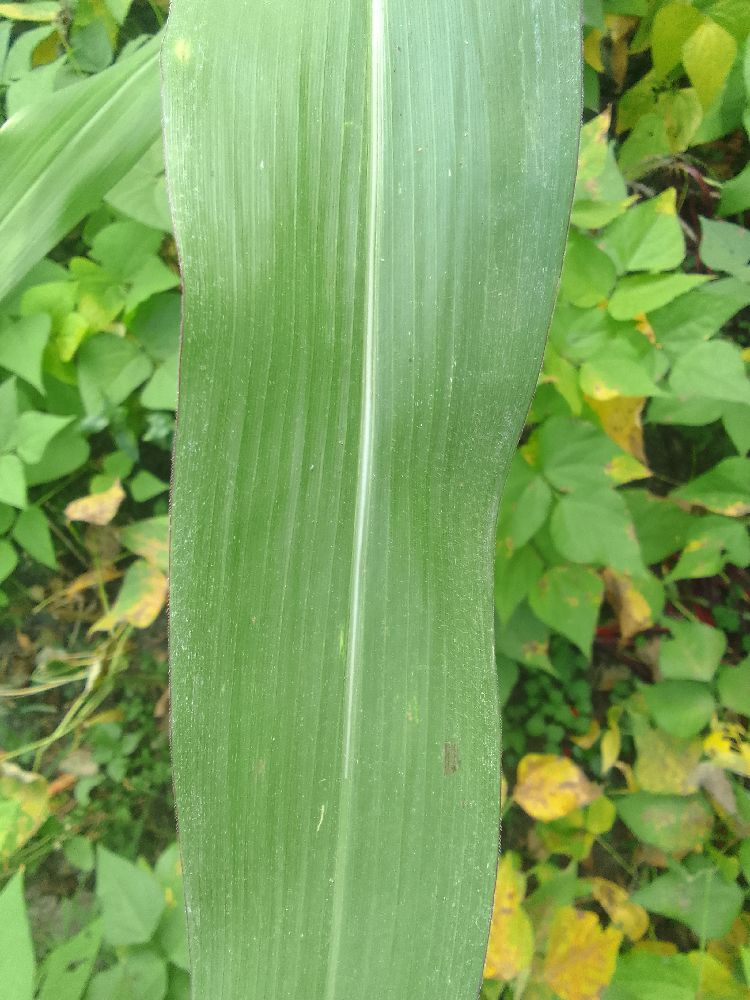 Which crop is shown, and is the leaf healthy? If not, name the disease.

maize, healthy
